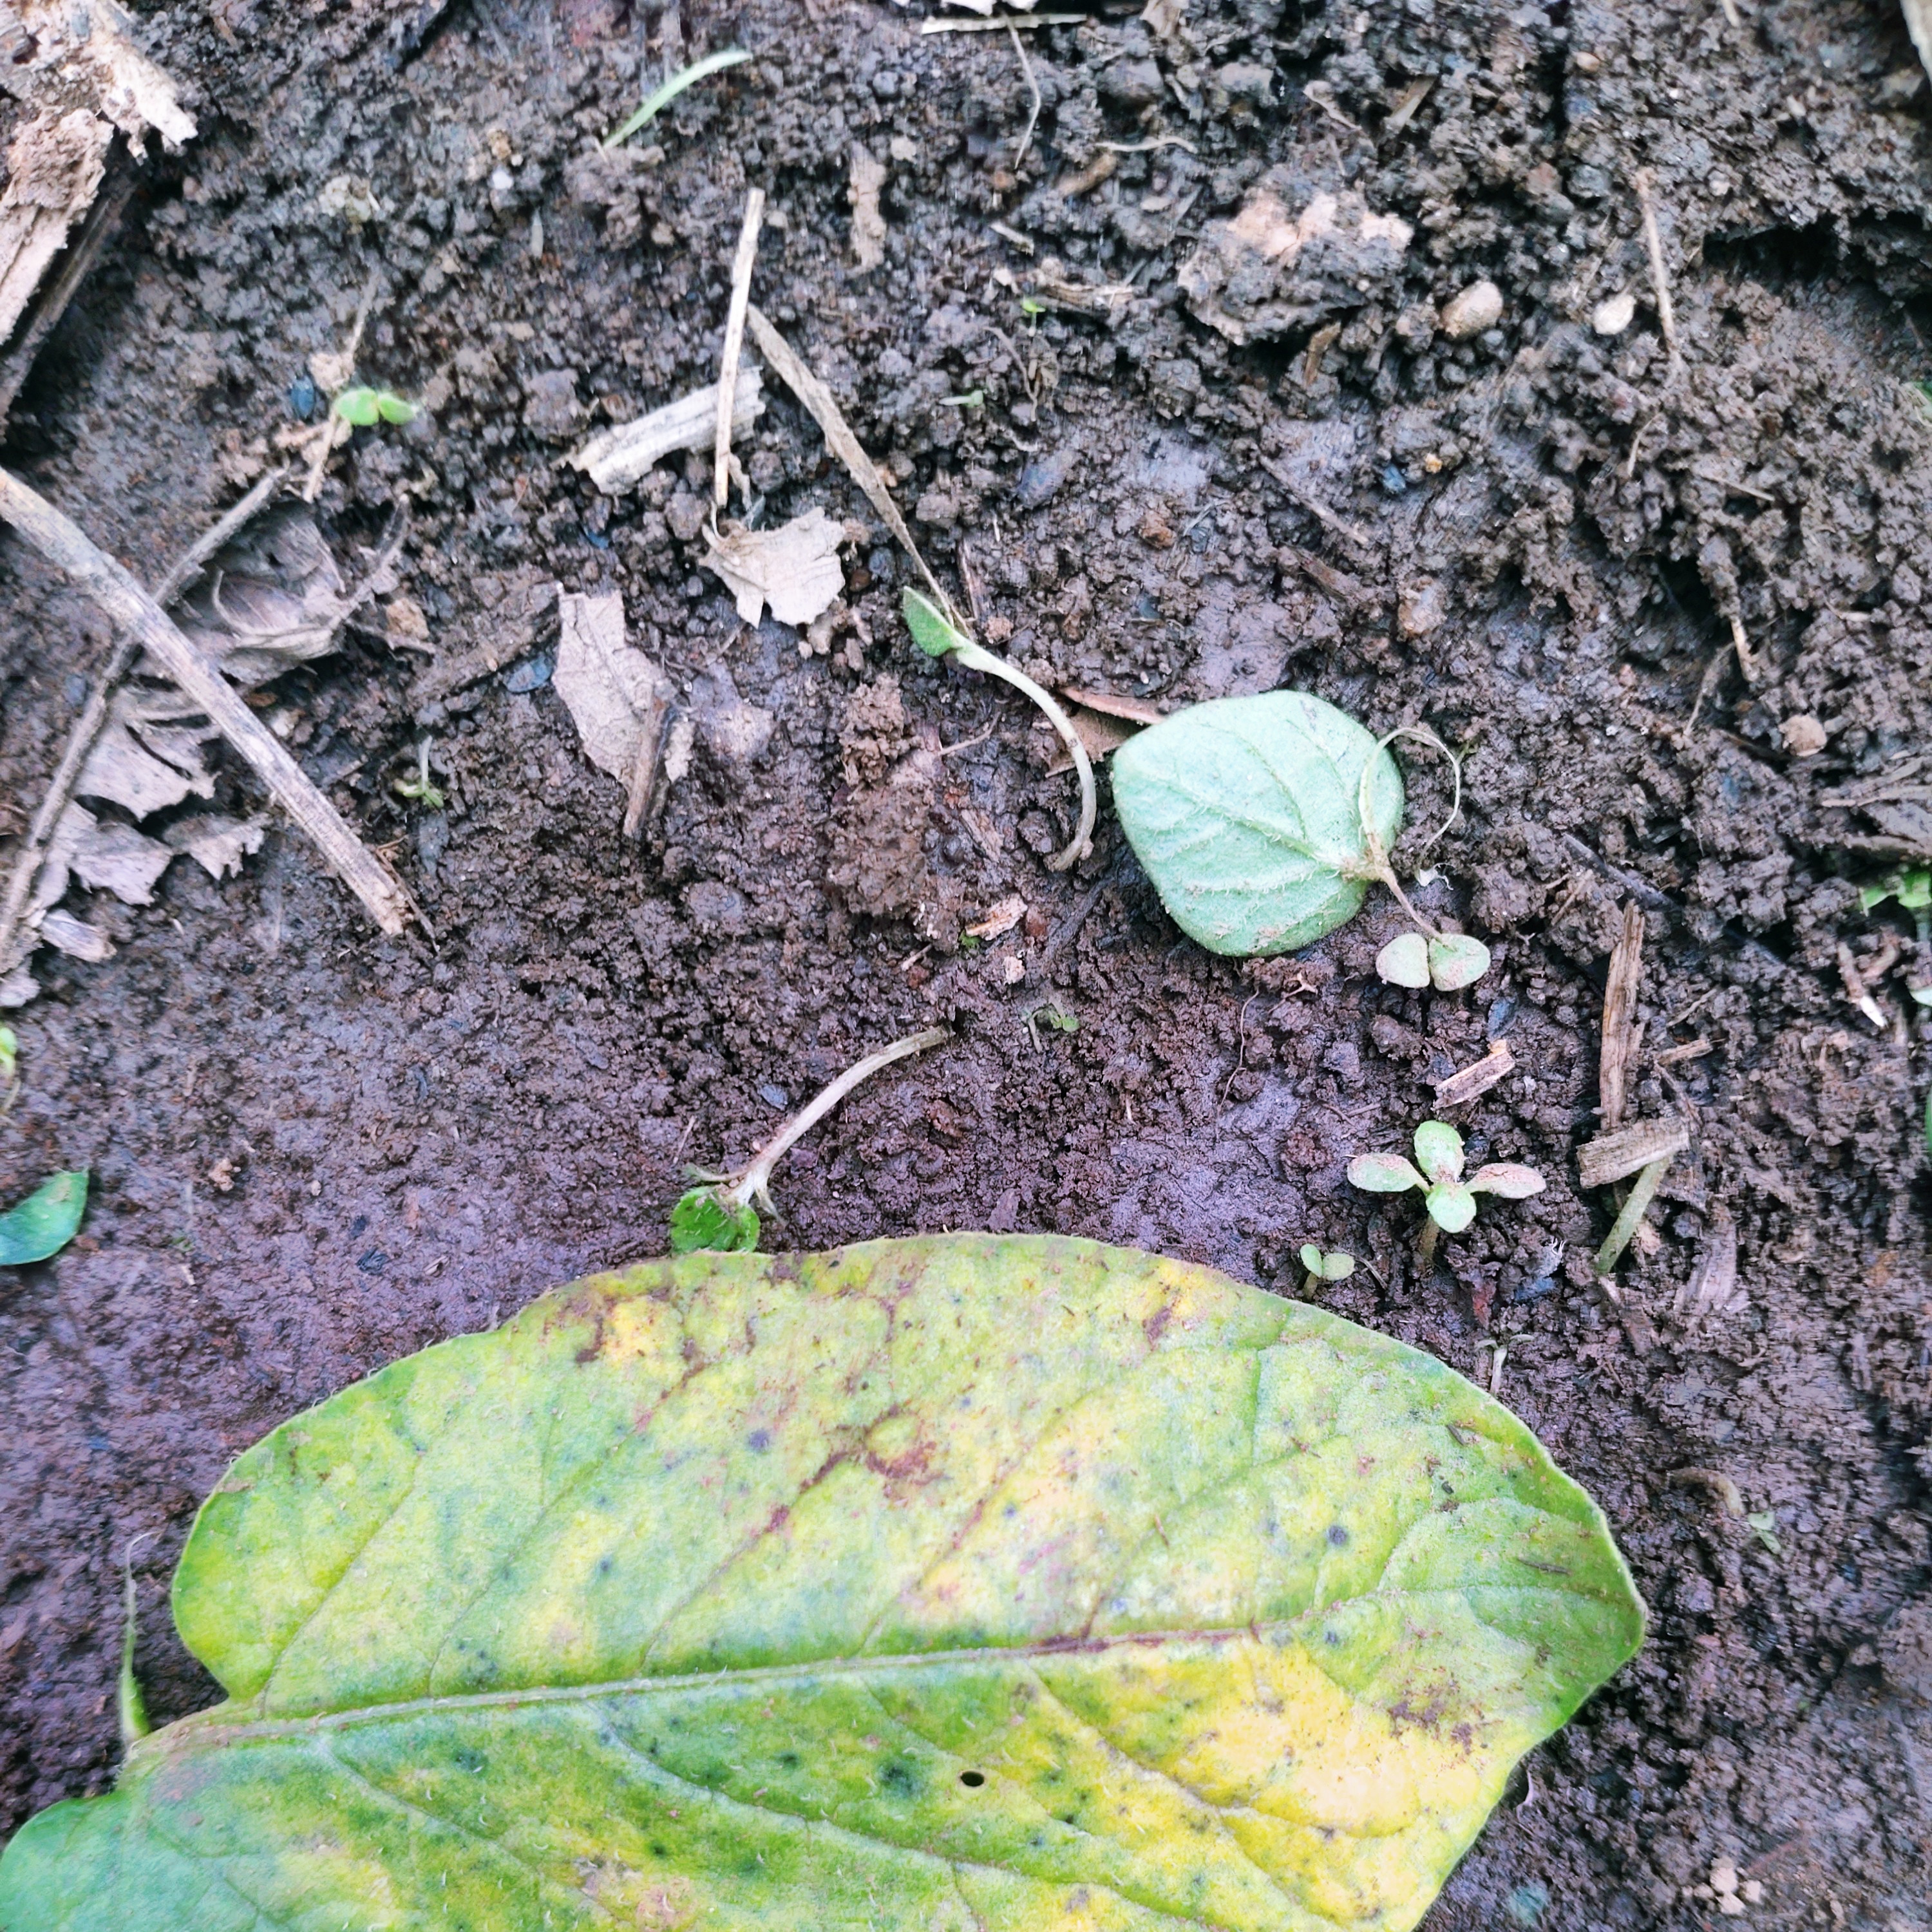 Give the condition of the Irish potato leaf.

late blight
